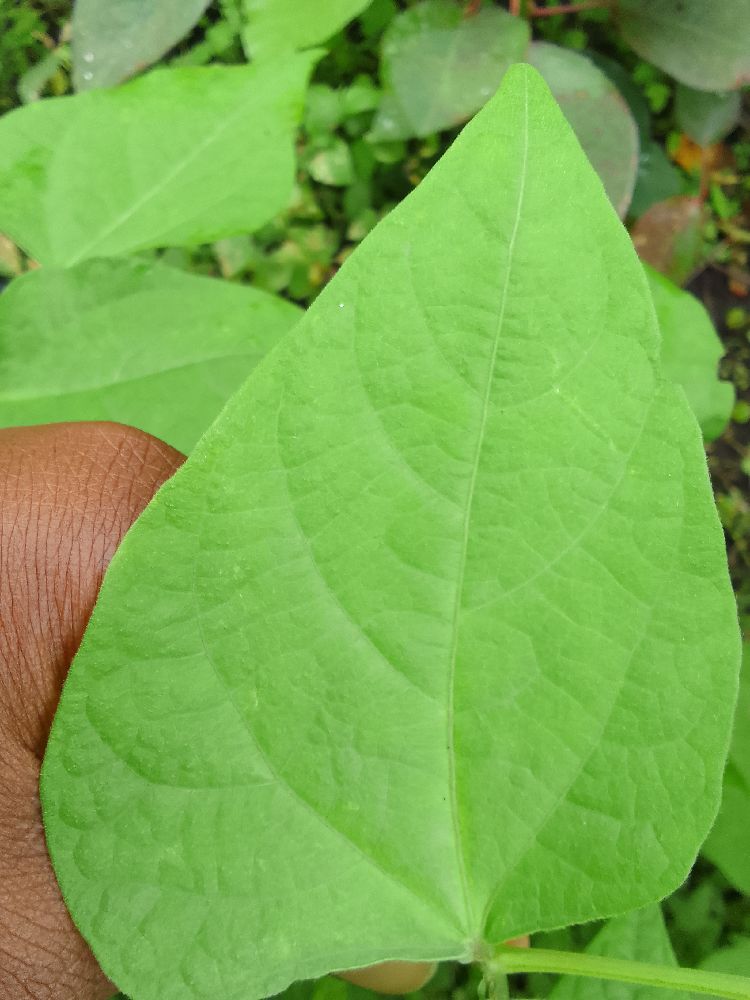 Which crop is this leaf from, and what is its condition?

common bean, healthy
